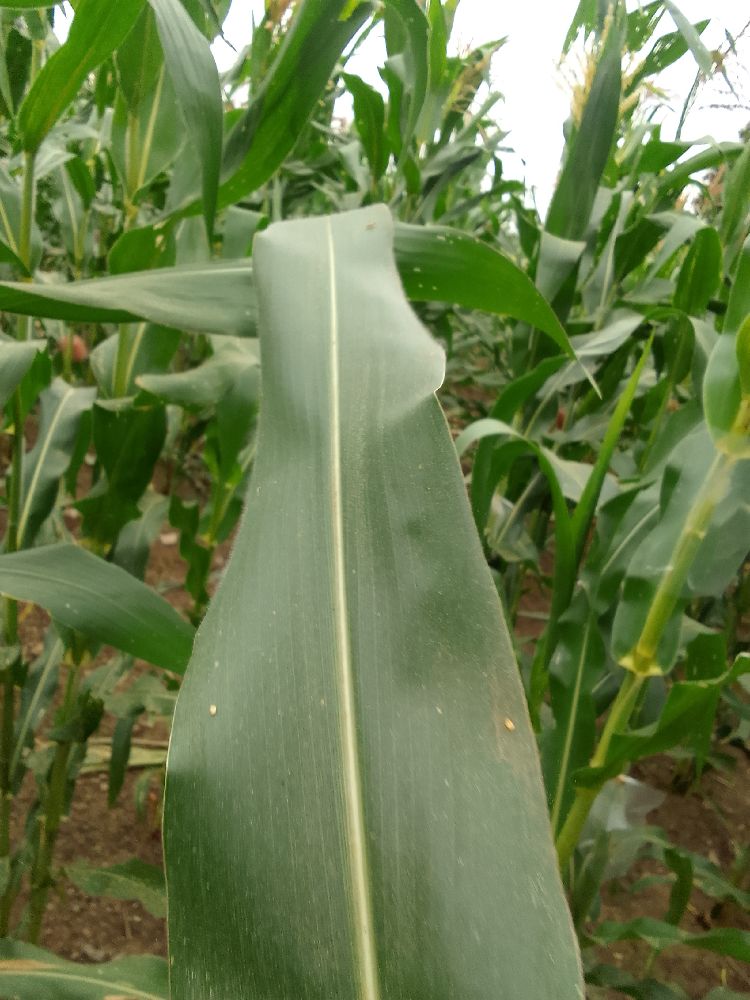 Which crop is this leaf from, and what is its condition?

maize, healthy
